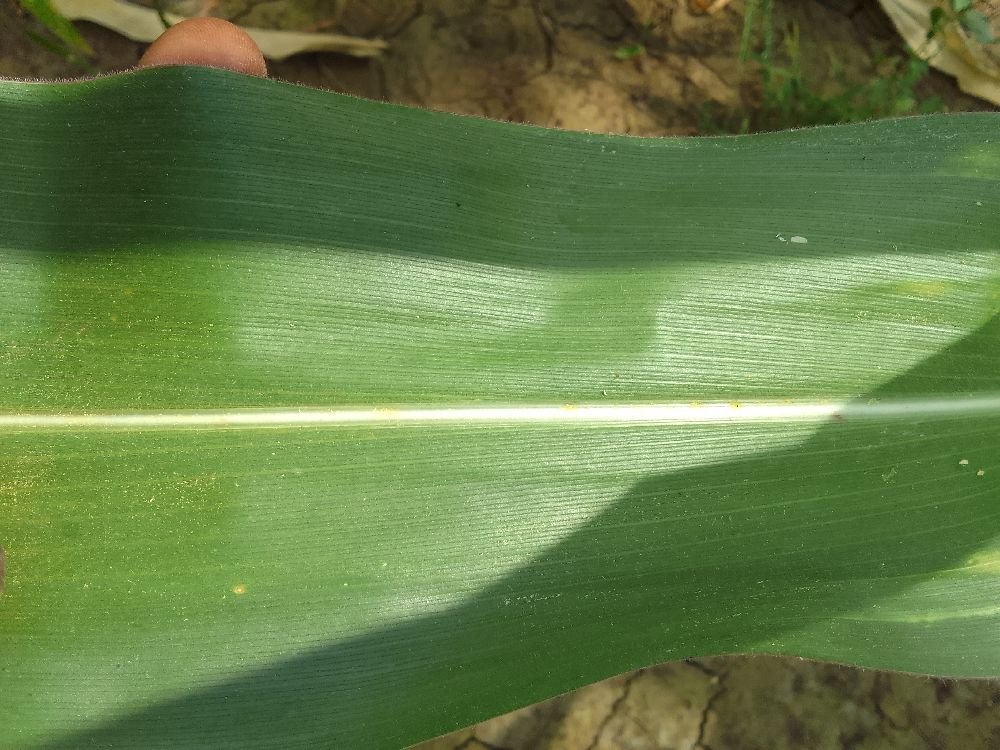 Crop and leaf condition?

maize, healthy
